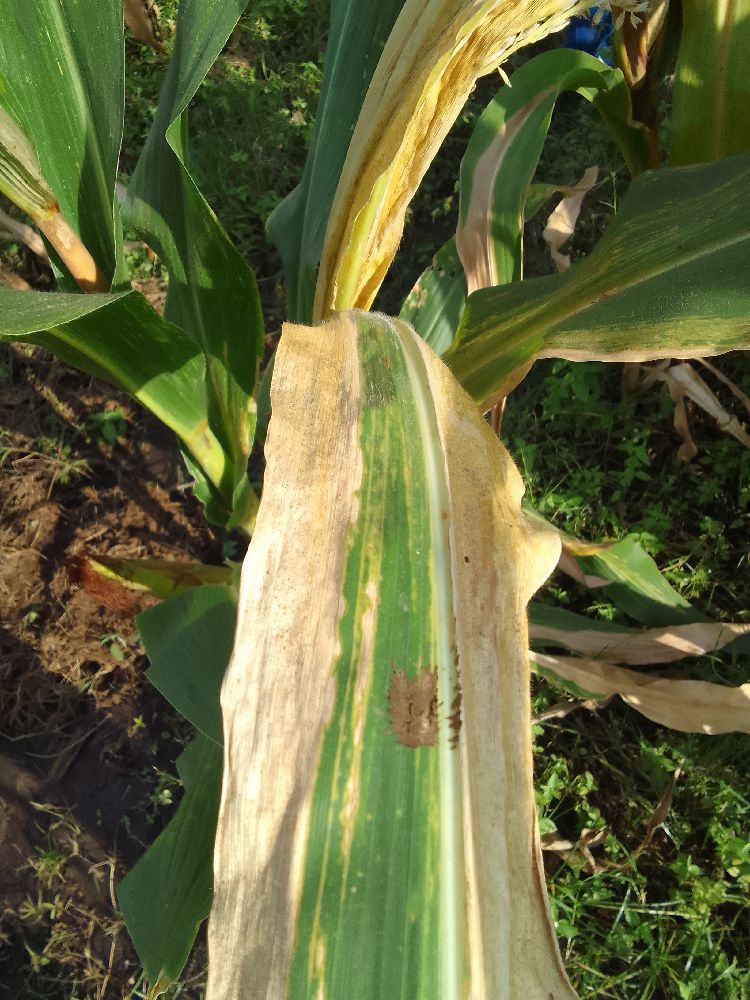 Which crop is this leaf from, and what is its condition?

maize, maize lethal necrosis
